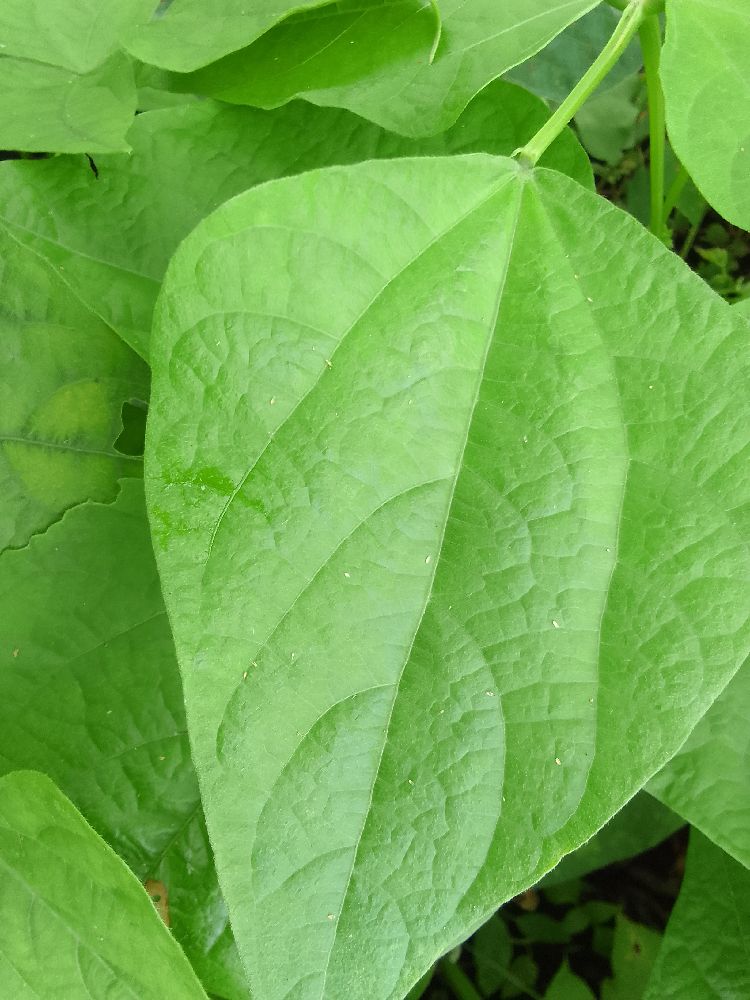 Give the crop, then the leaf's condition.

common bean, healthy
